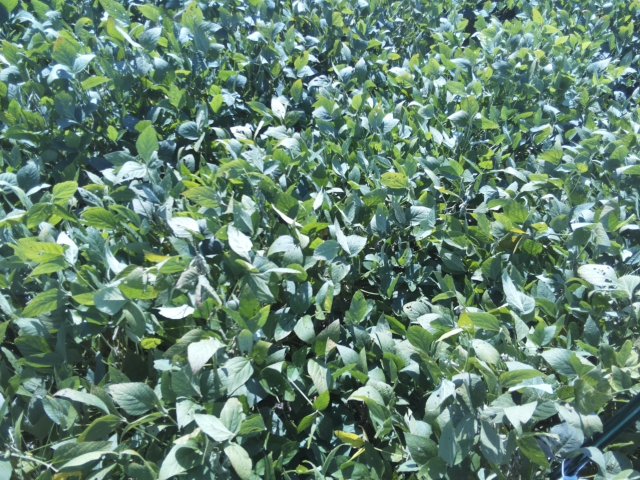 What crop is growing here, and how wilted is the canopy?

soybean, moderate turgor loss in upper canopy
